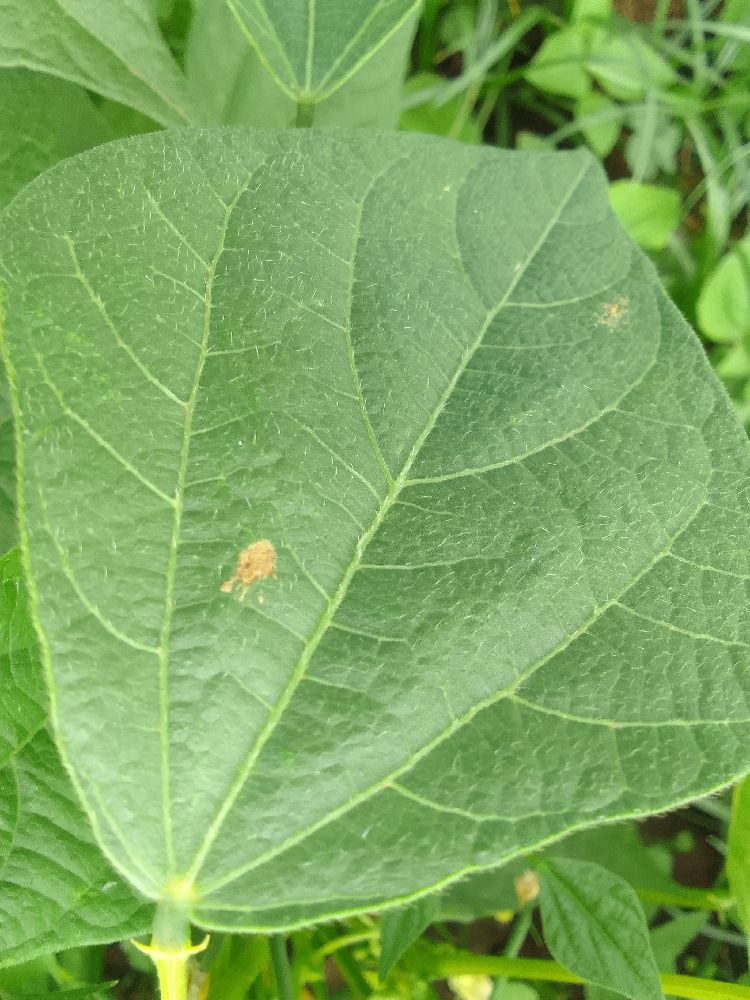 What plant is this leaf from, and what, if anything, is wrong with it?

common bean, healthy
